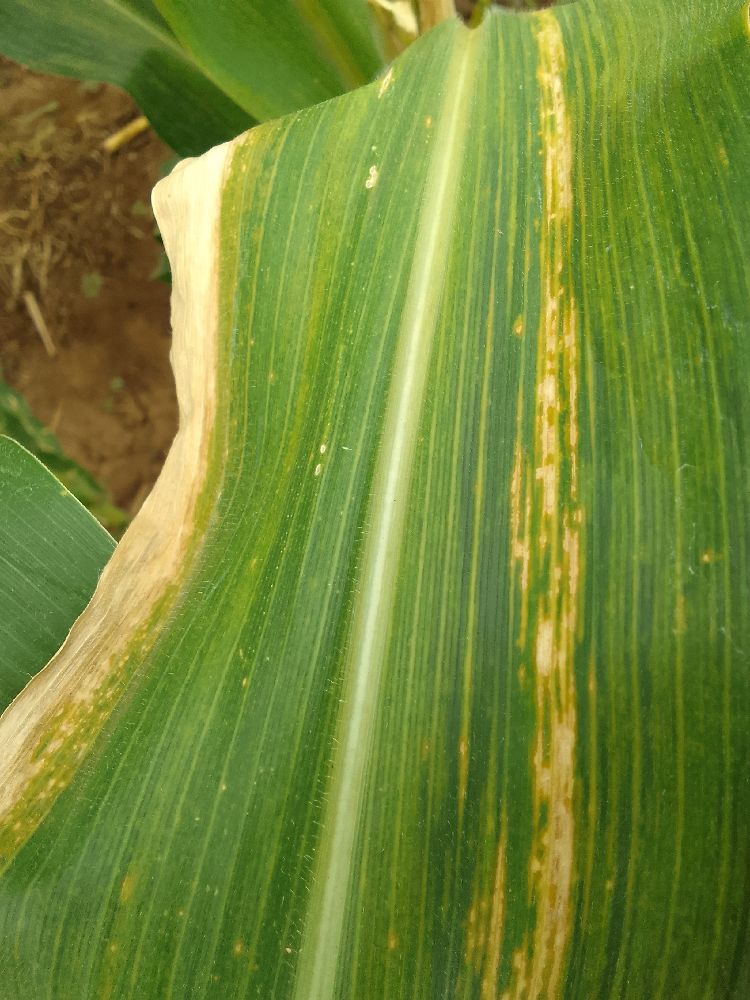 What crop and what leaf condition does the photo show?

maize, maize lethal necrosis
